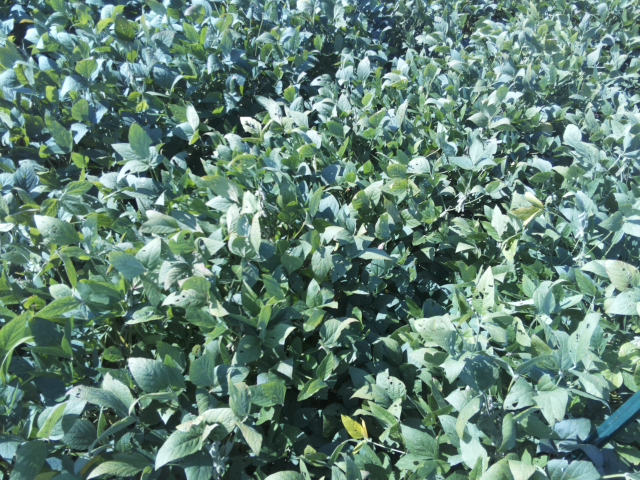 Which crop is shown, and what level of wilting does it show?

soybean, slight leaflet or petiole turgor loss in upper canopy
